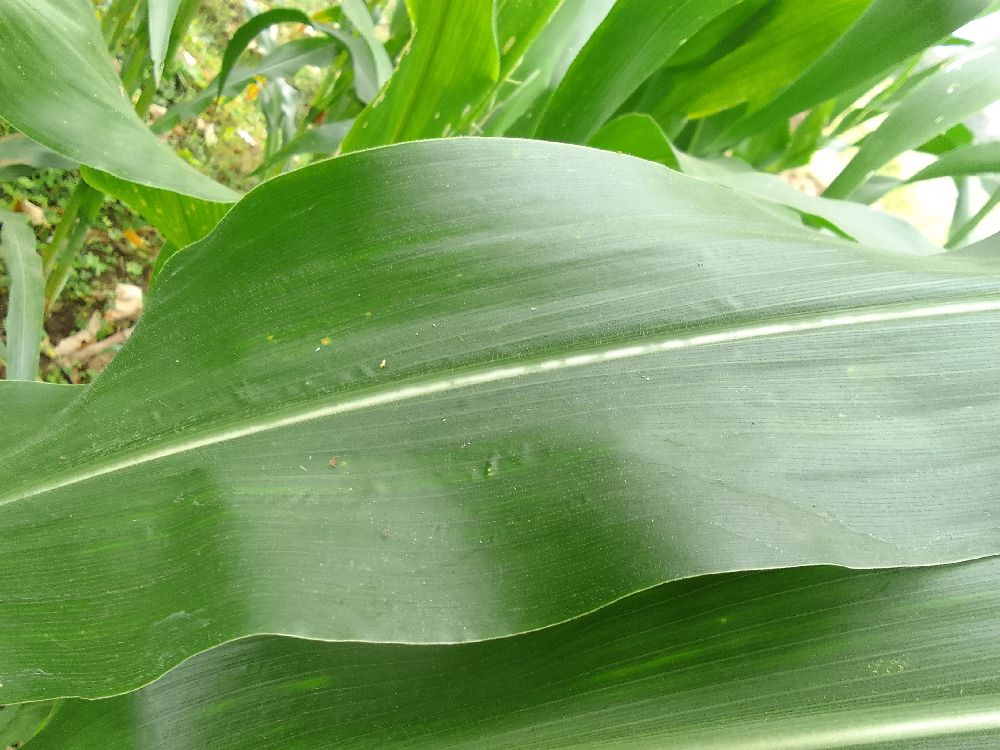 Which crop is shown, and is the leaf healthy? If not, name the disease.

maize, healthy
